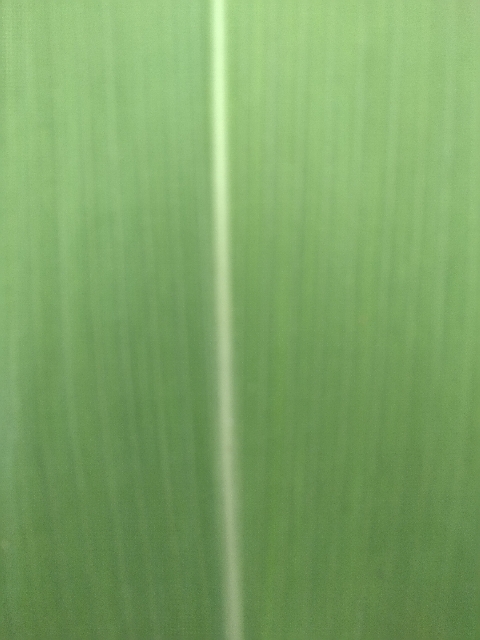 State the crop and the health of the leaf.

maize, healthy
